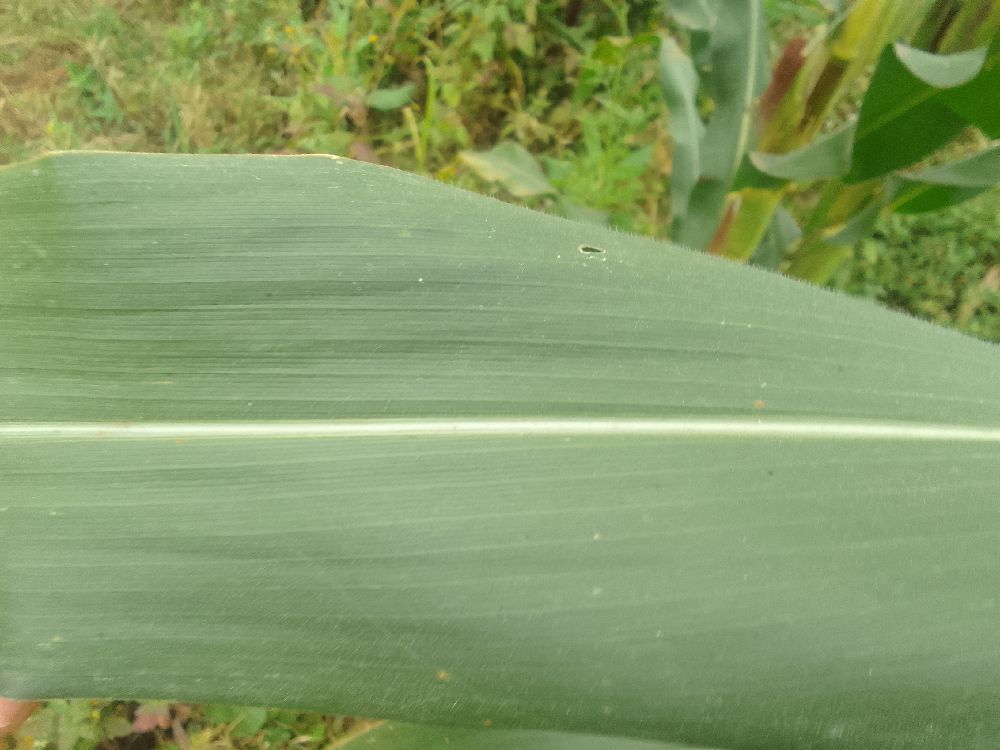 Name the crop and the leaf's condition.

maize, healthy
